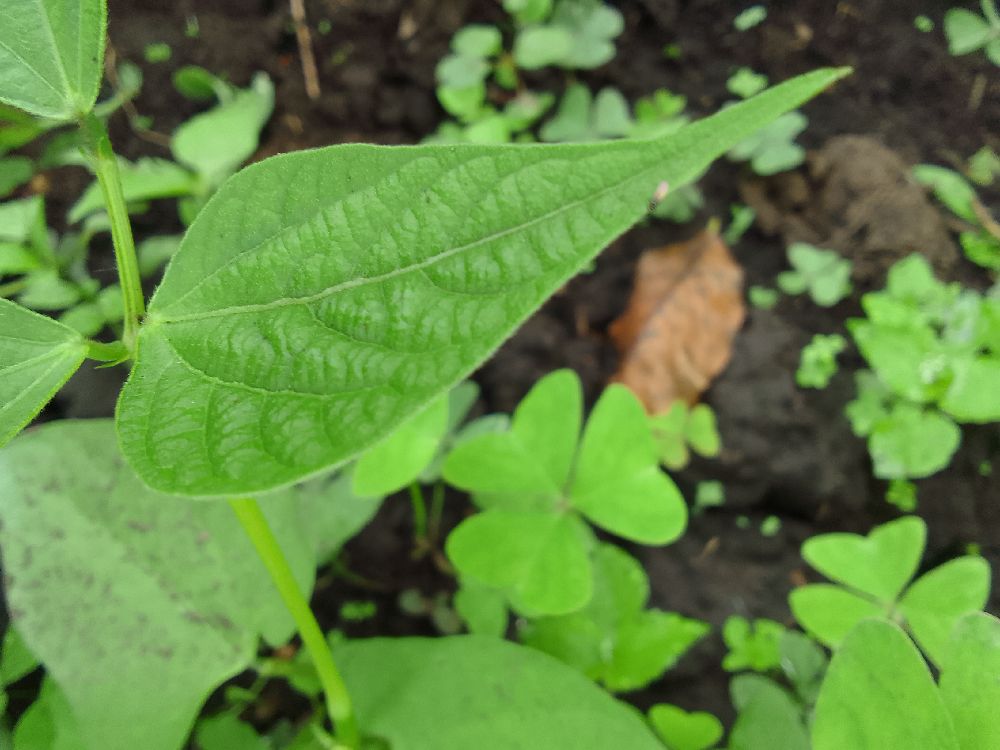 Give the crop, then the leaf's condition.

common bean, healthy
